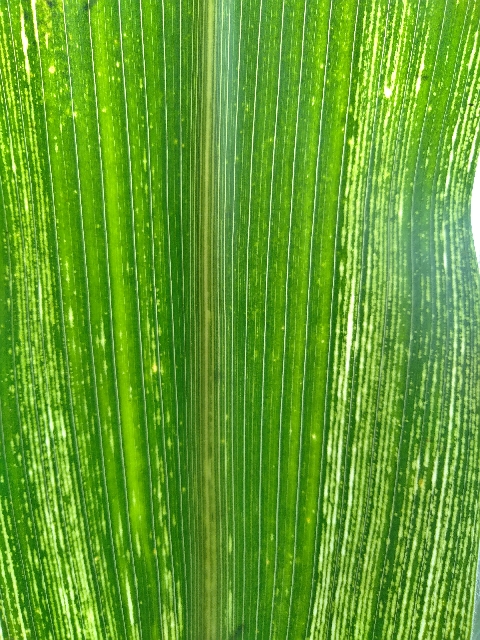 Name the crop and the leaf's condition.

maize, maize streak virus
